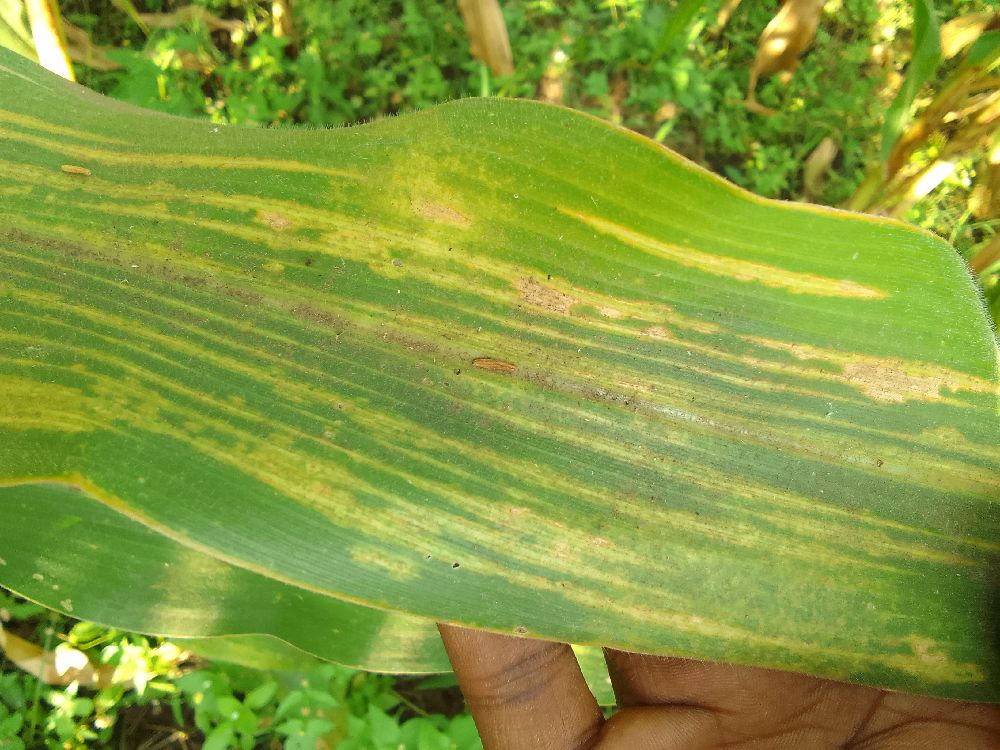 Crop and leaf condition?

maize, maize lethal necrosis
